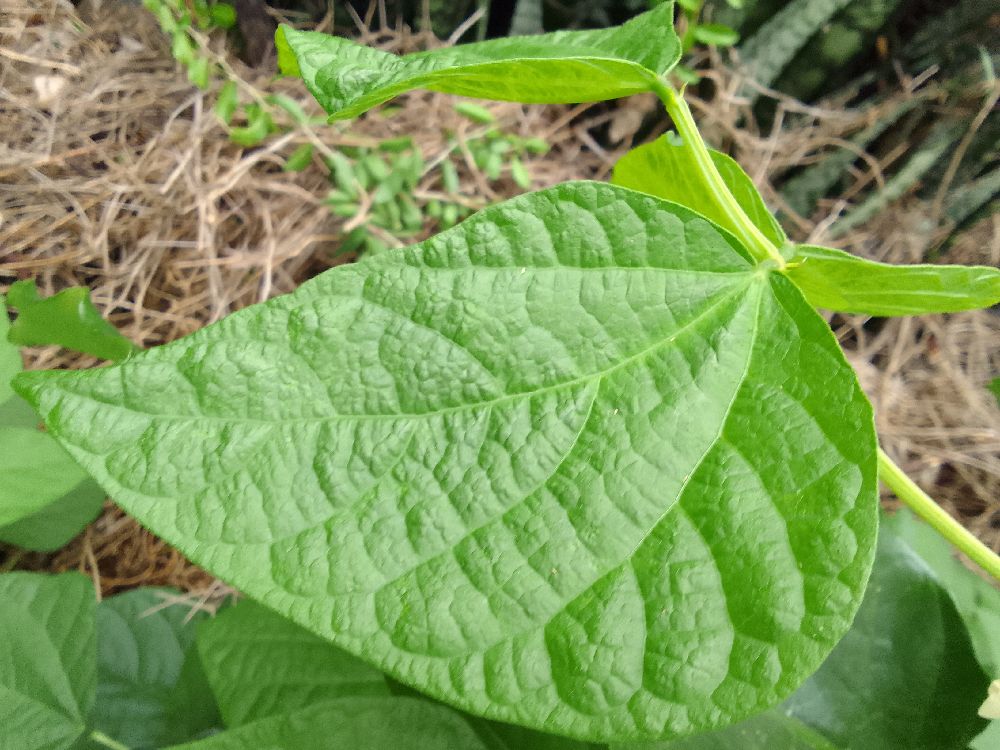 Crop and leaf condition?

common bean, healthy
